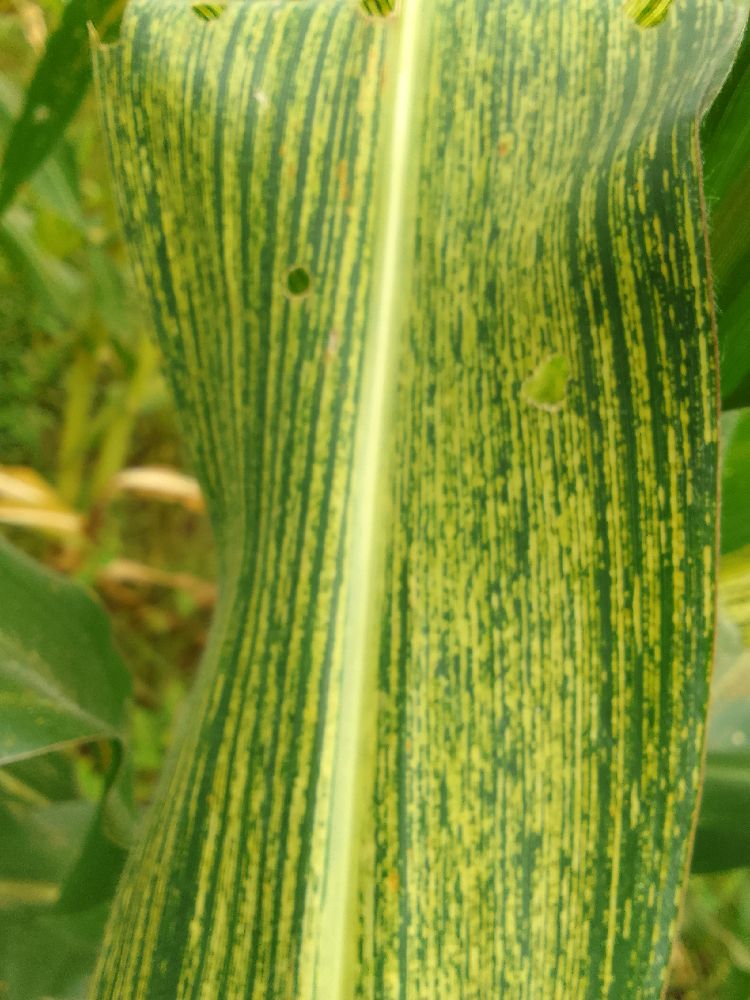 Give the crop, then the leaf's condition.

maize, maize streak virus
